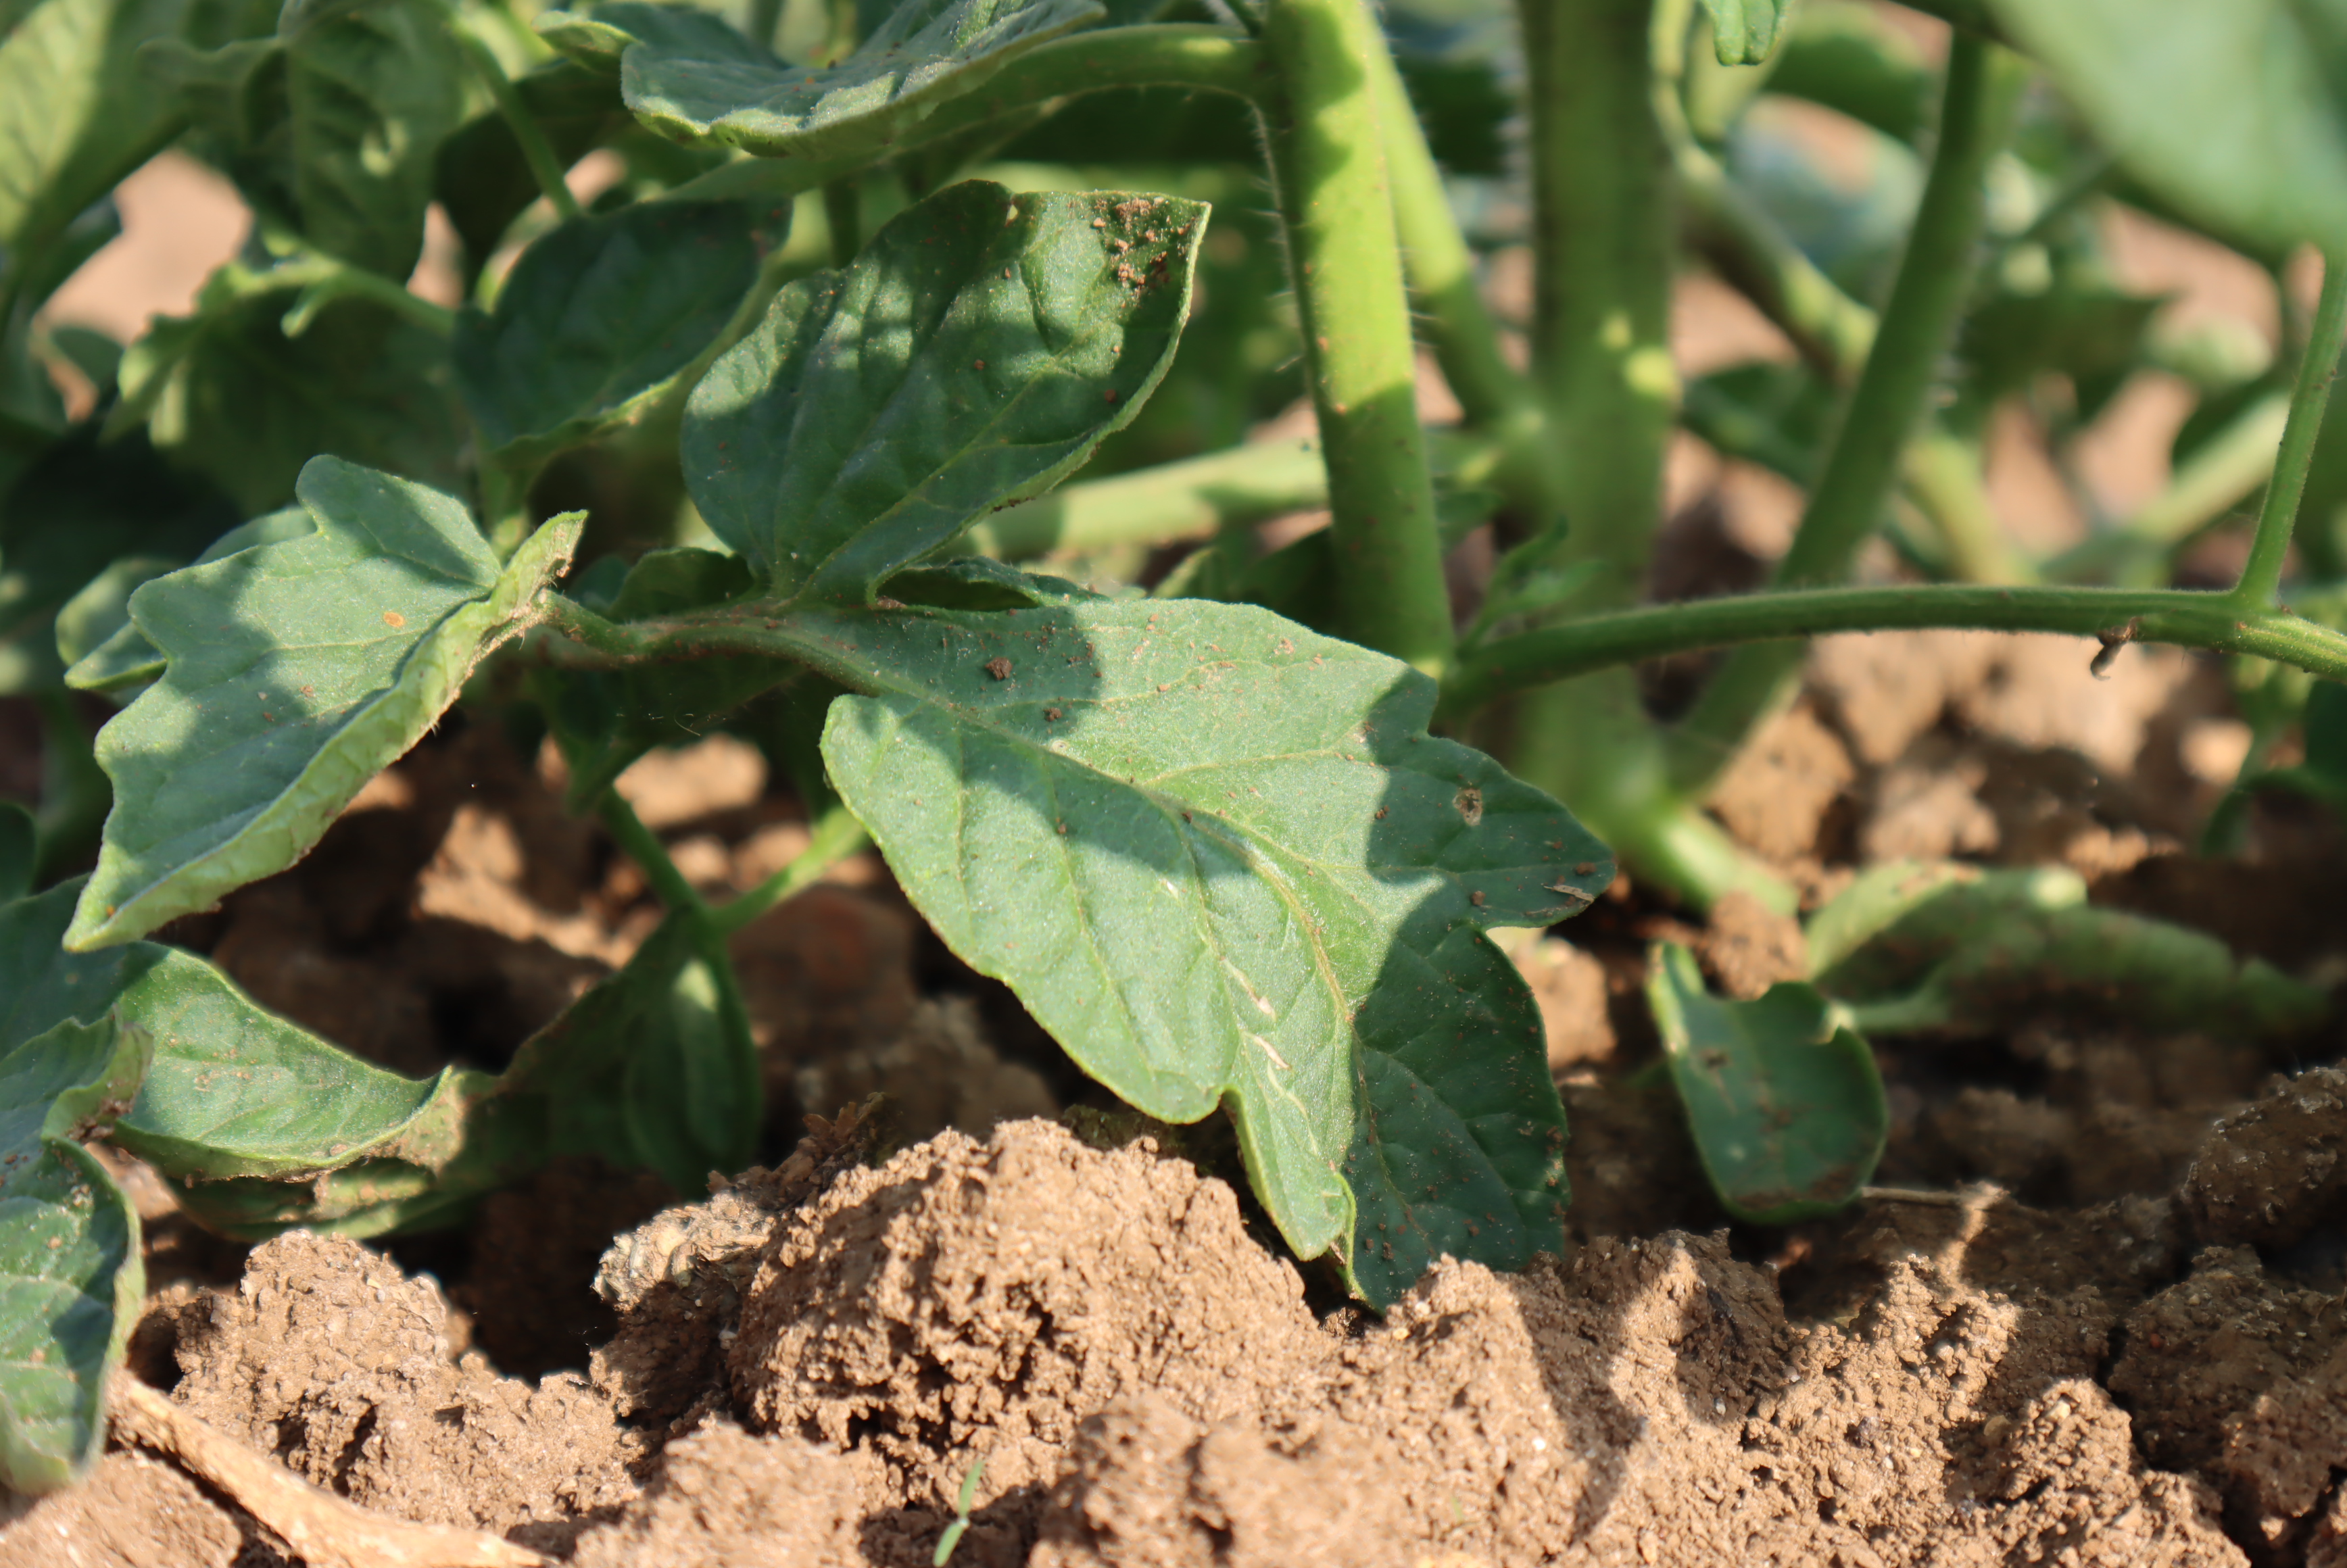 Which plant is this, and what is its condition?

tomato, phytophagous, water stress
